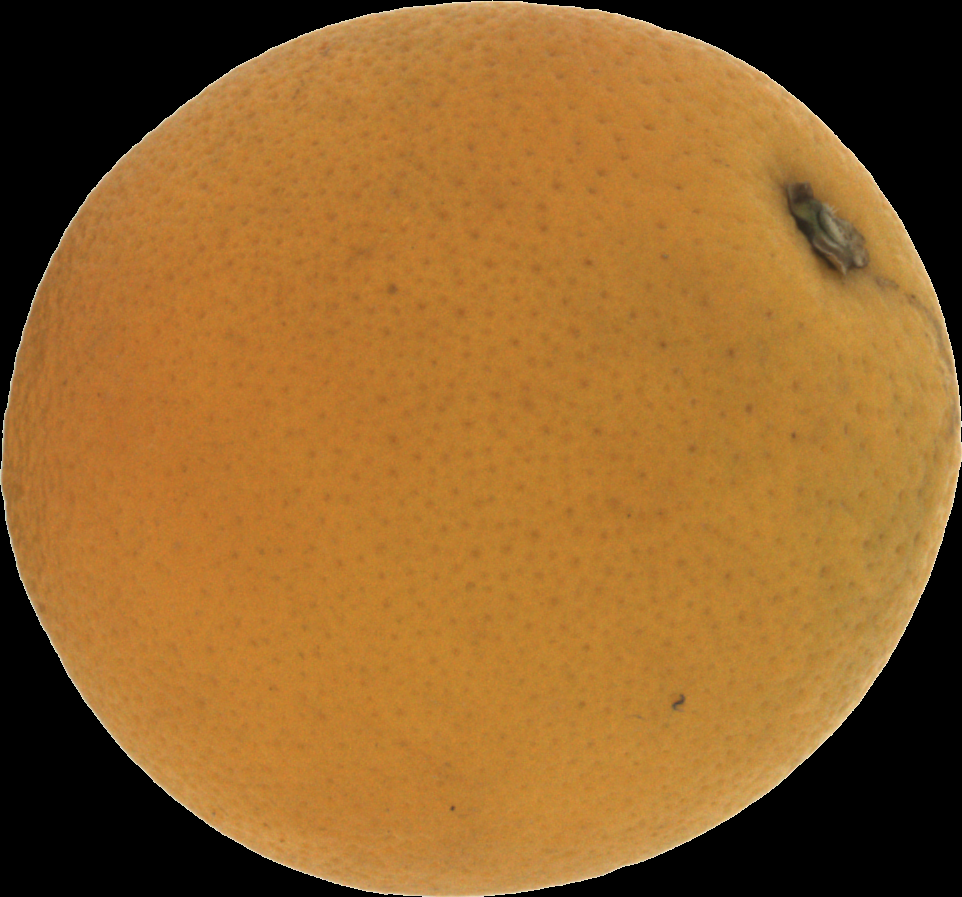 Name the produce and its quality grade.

orange, bad
